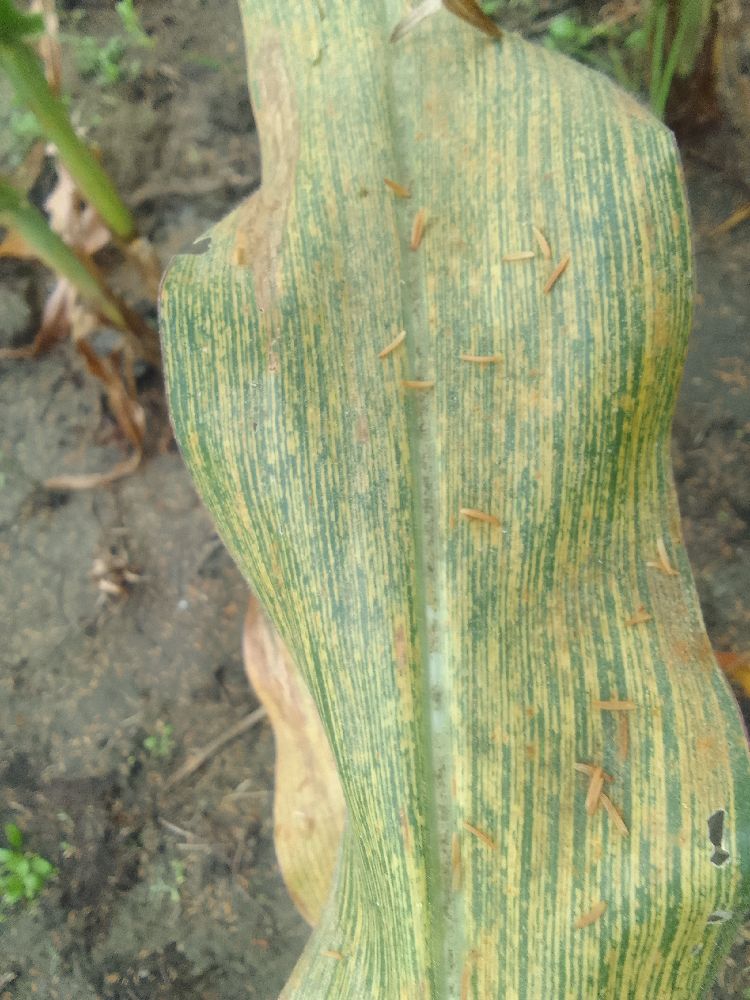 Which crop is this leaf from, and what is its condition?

maize, maize streak virus
